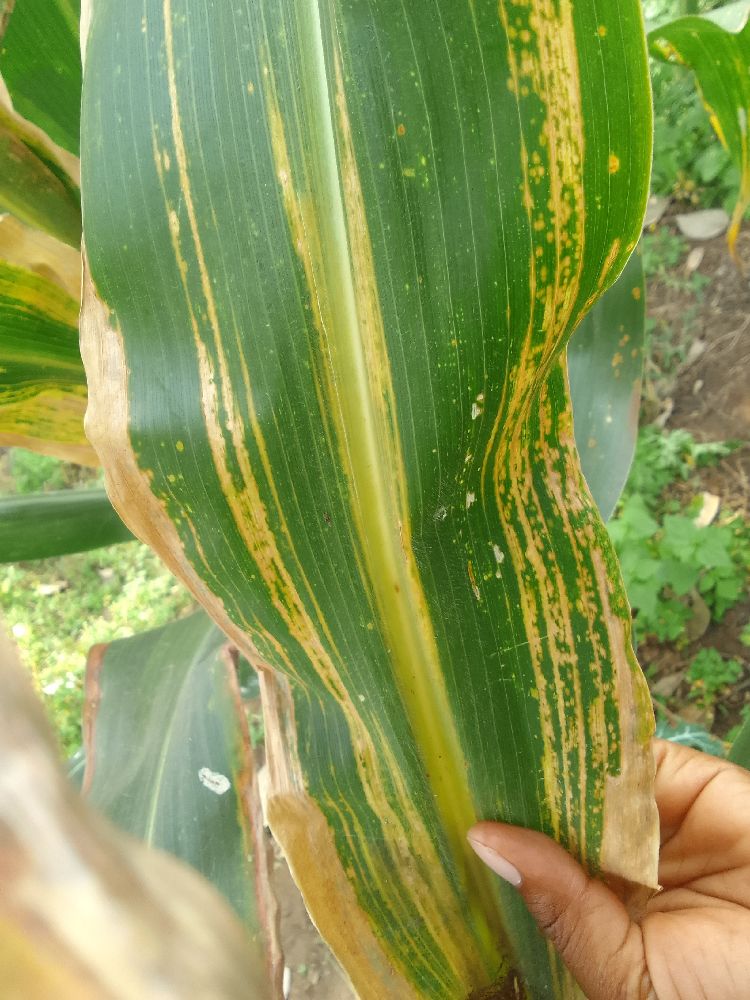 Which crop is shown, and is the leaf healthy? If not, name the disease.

maize, maize lethal necrosis
